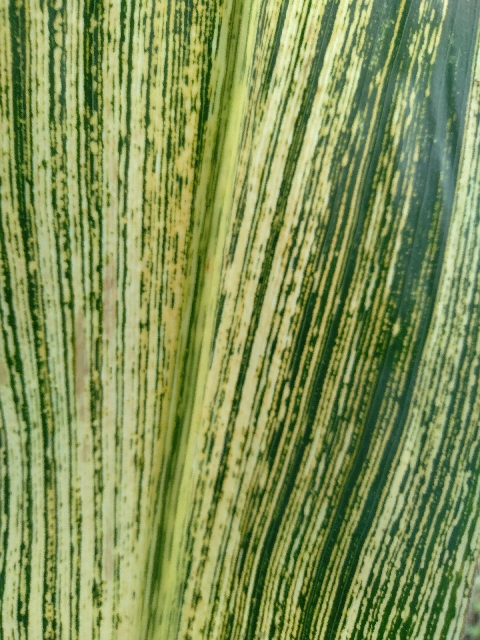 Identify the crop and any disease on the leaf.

maize, maize streak virus
